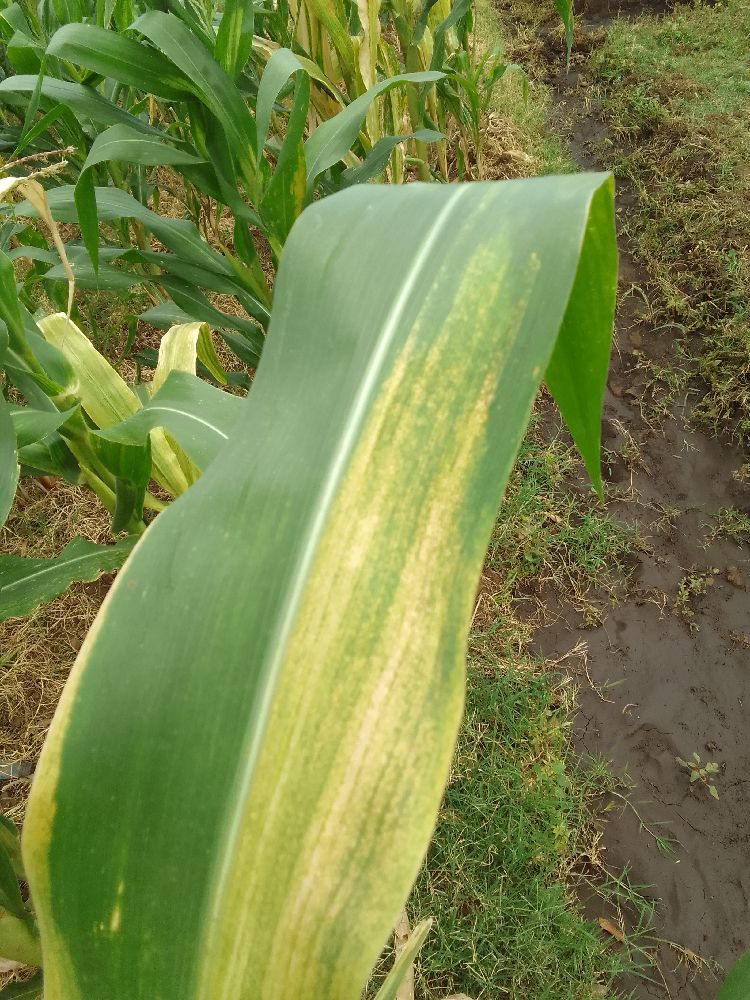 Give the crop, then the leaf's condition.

maize, maize lethal necrosis
